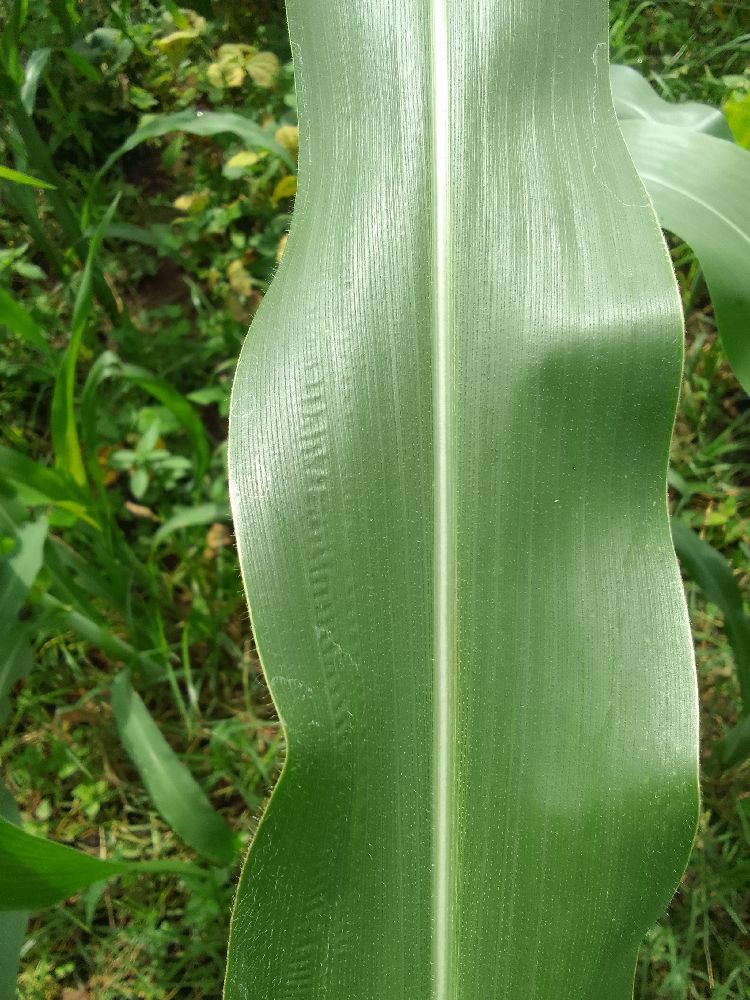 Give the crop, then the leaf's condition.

maize, healthy
